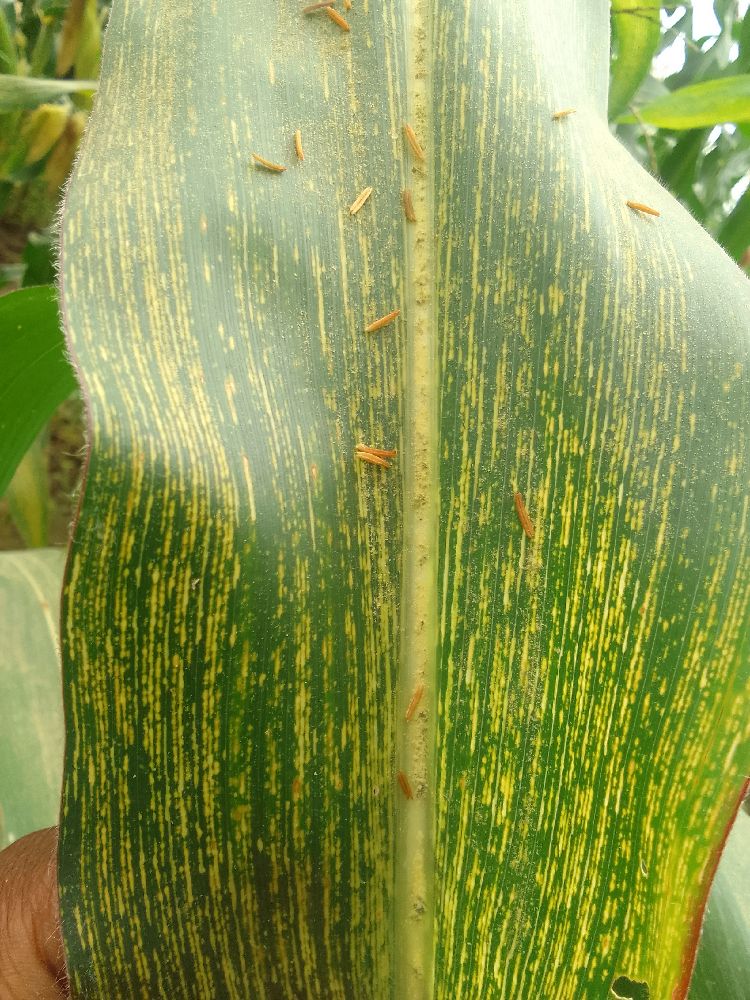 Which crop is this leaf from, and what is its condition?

maize, maize streak virus
